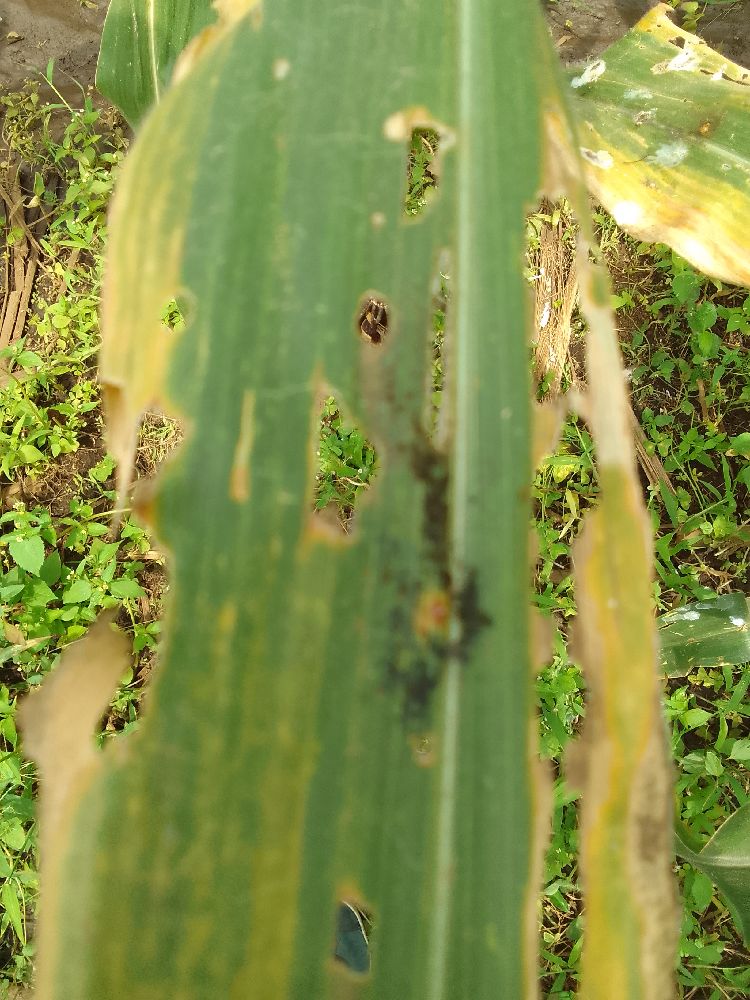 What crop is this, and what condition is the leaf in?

maize, maize lethal necrosis
